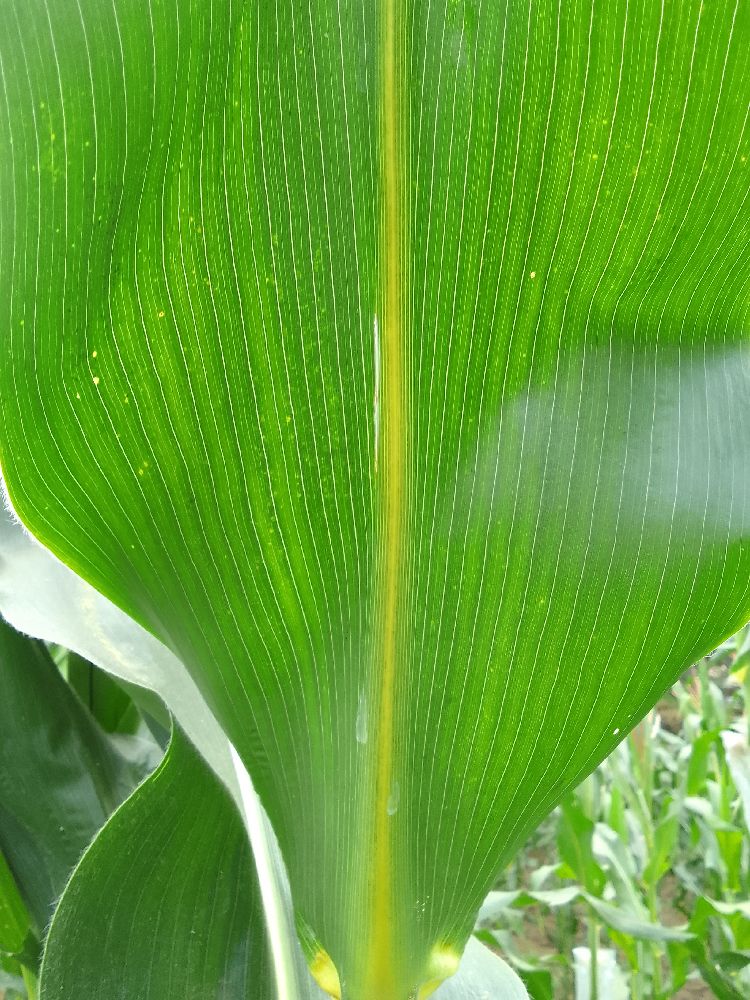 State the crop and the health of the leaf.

maize, healthy
